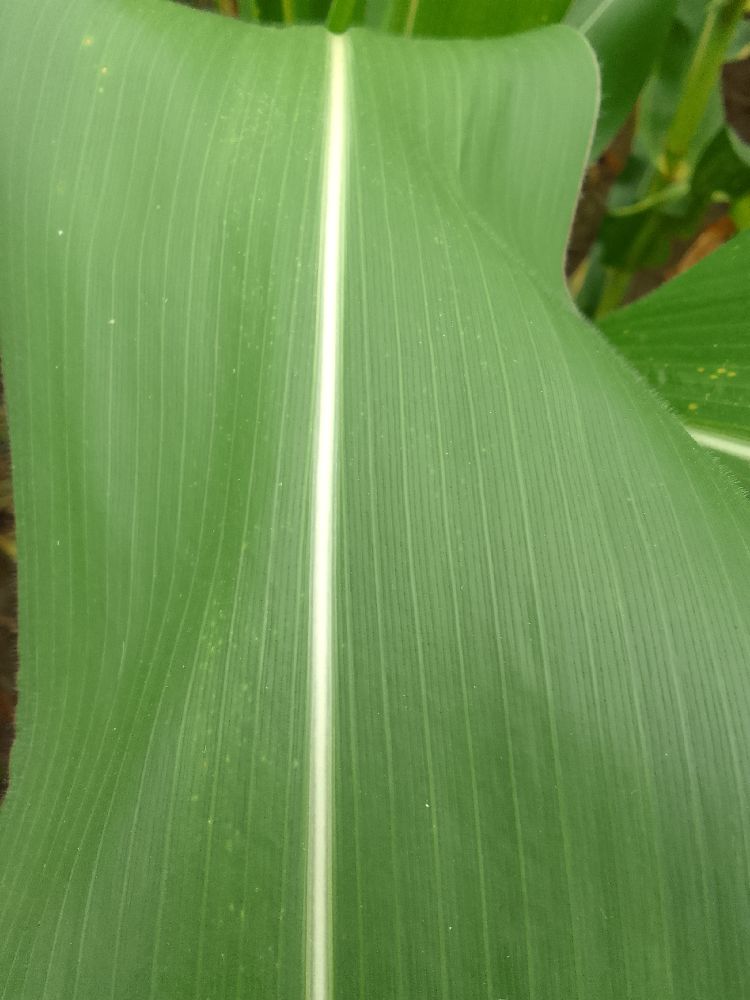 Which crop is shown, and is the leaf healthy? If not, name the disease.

maize, healthy
